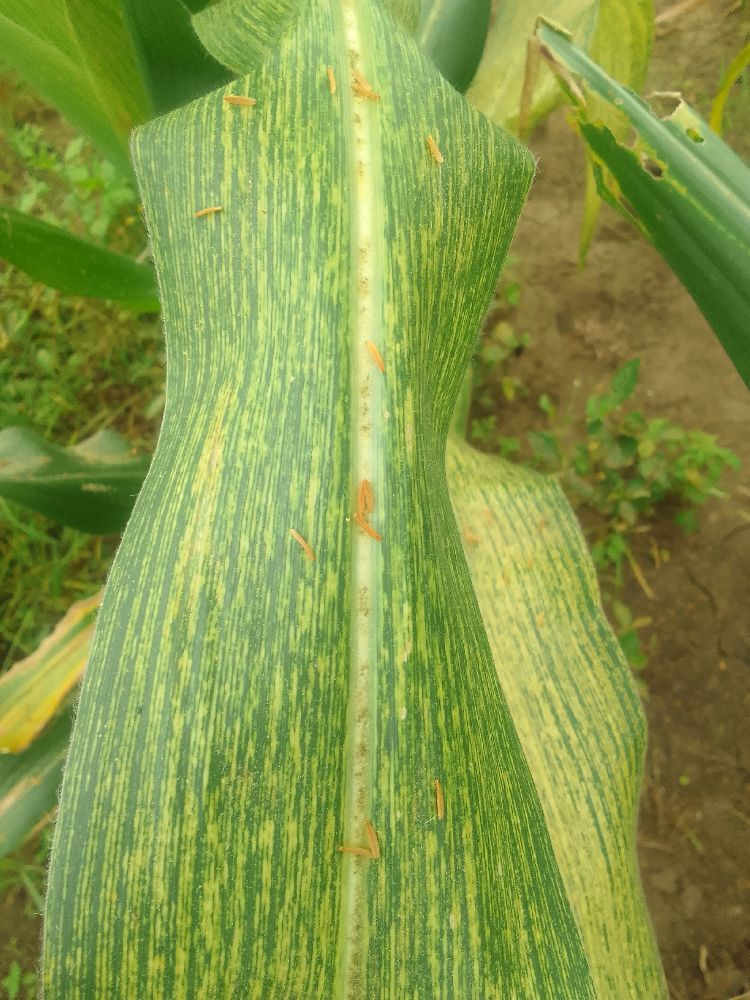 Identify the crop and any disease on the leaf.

maize, maize streak virus
